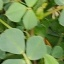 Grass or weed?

unstructured weed
